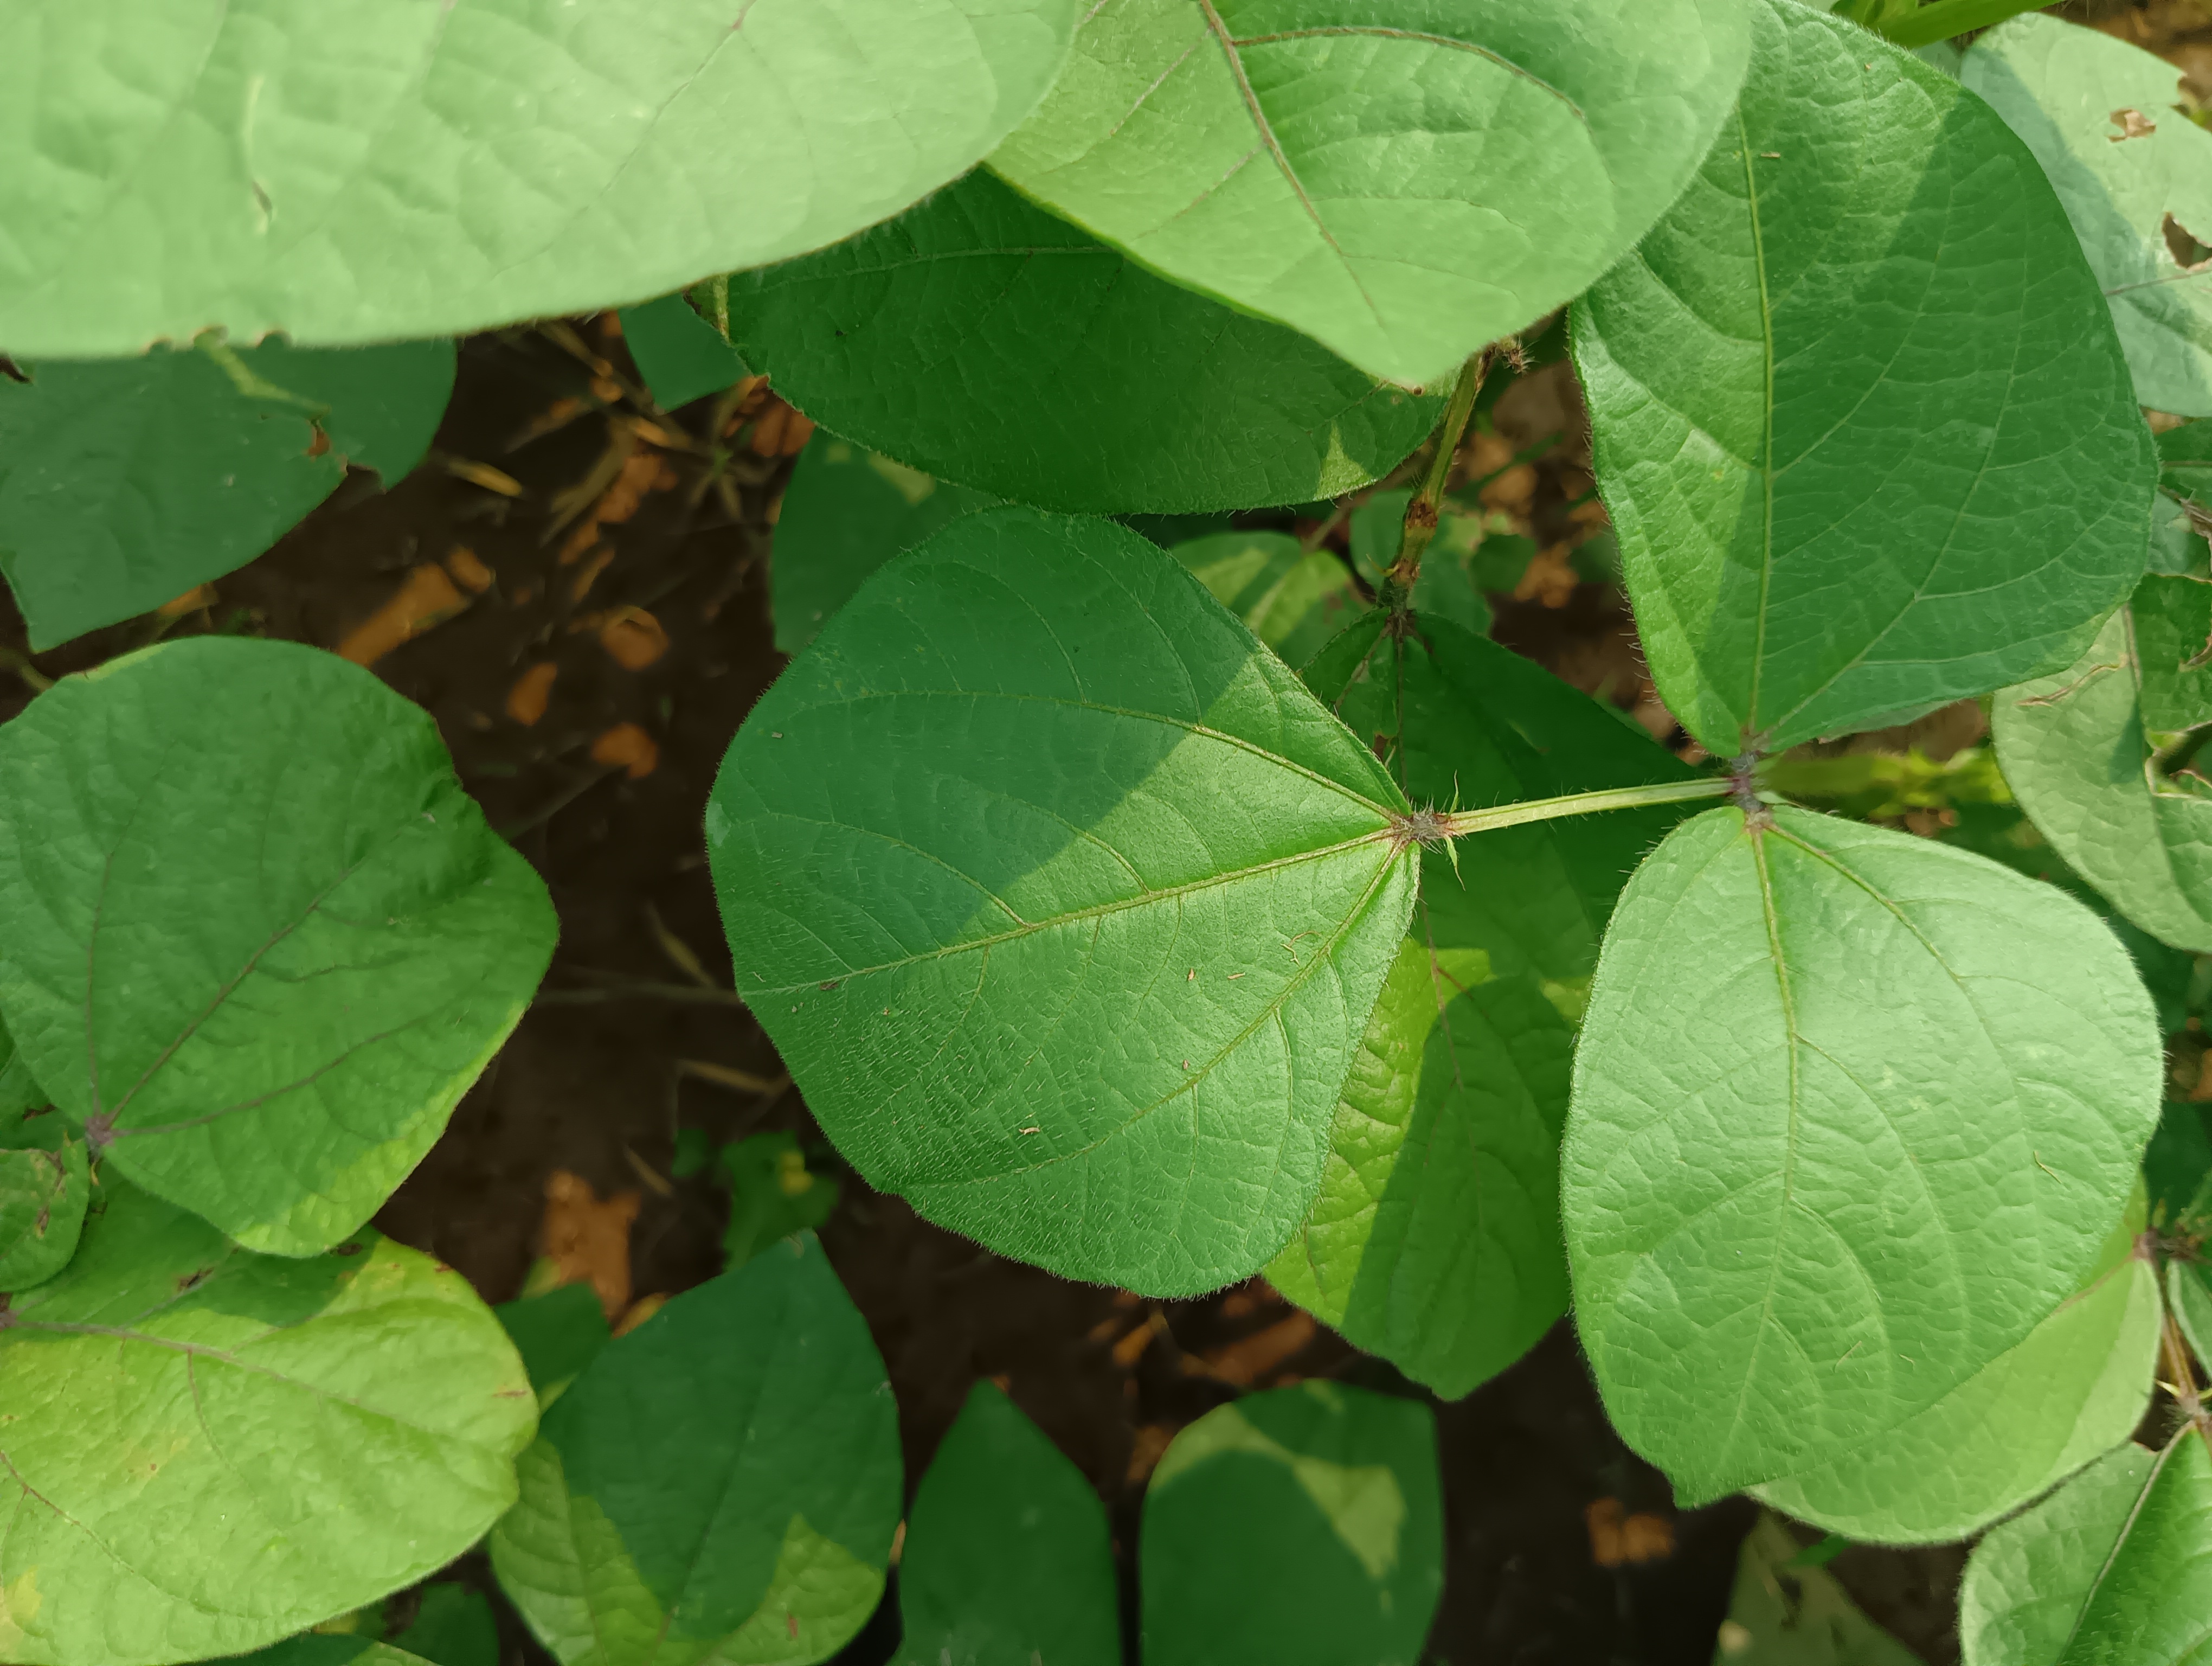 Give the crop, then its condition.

mungbean, healthy
